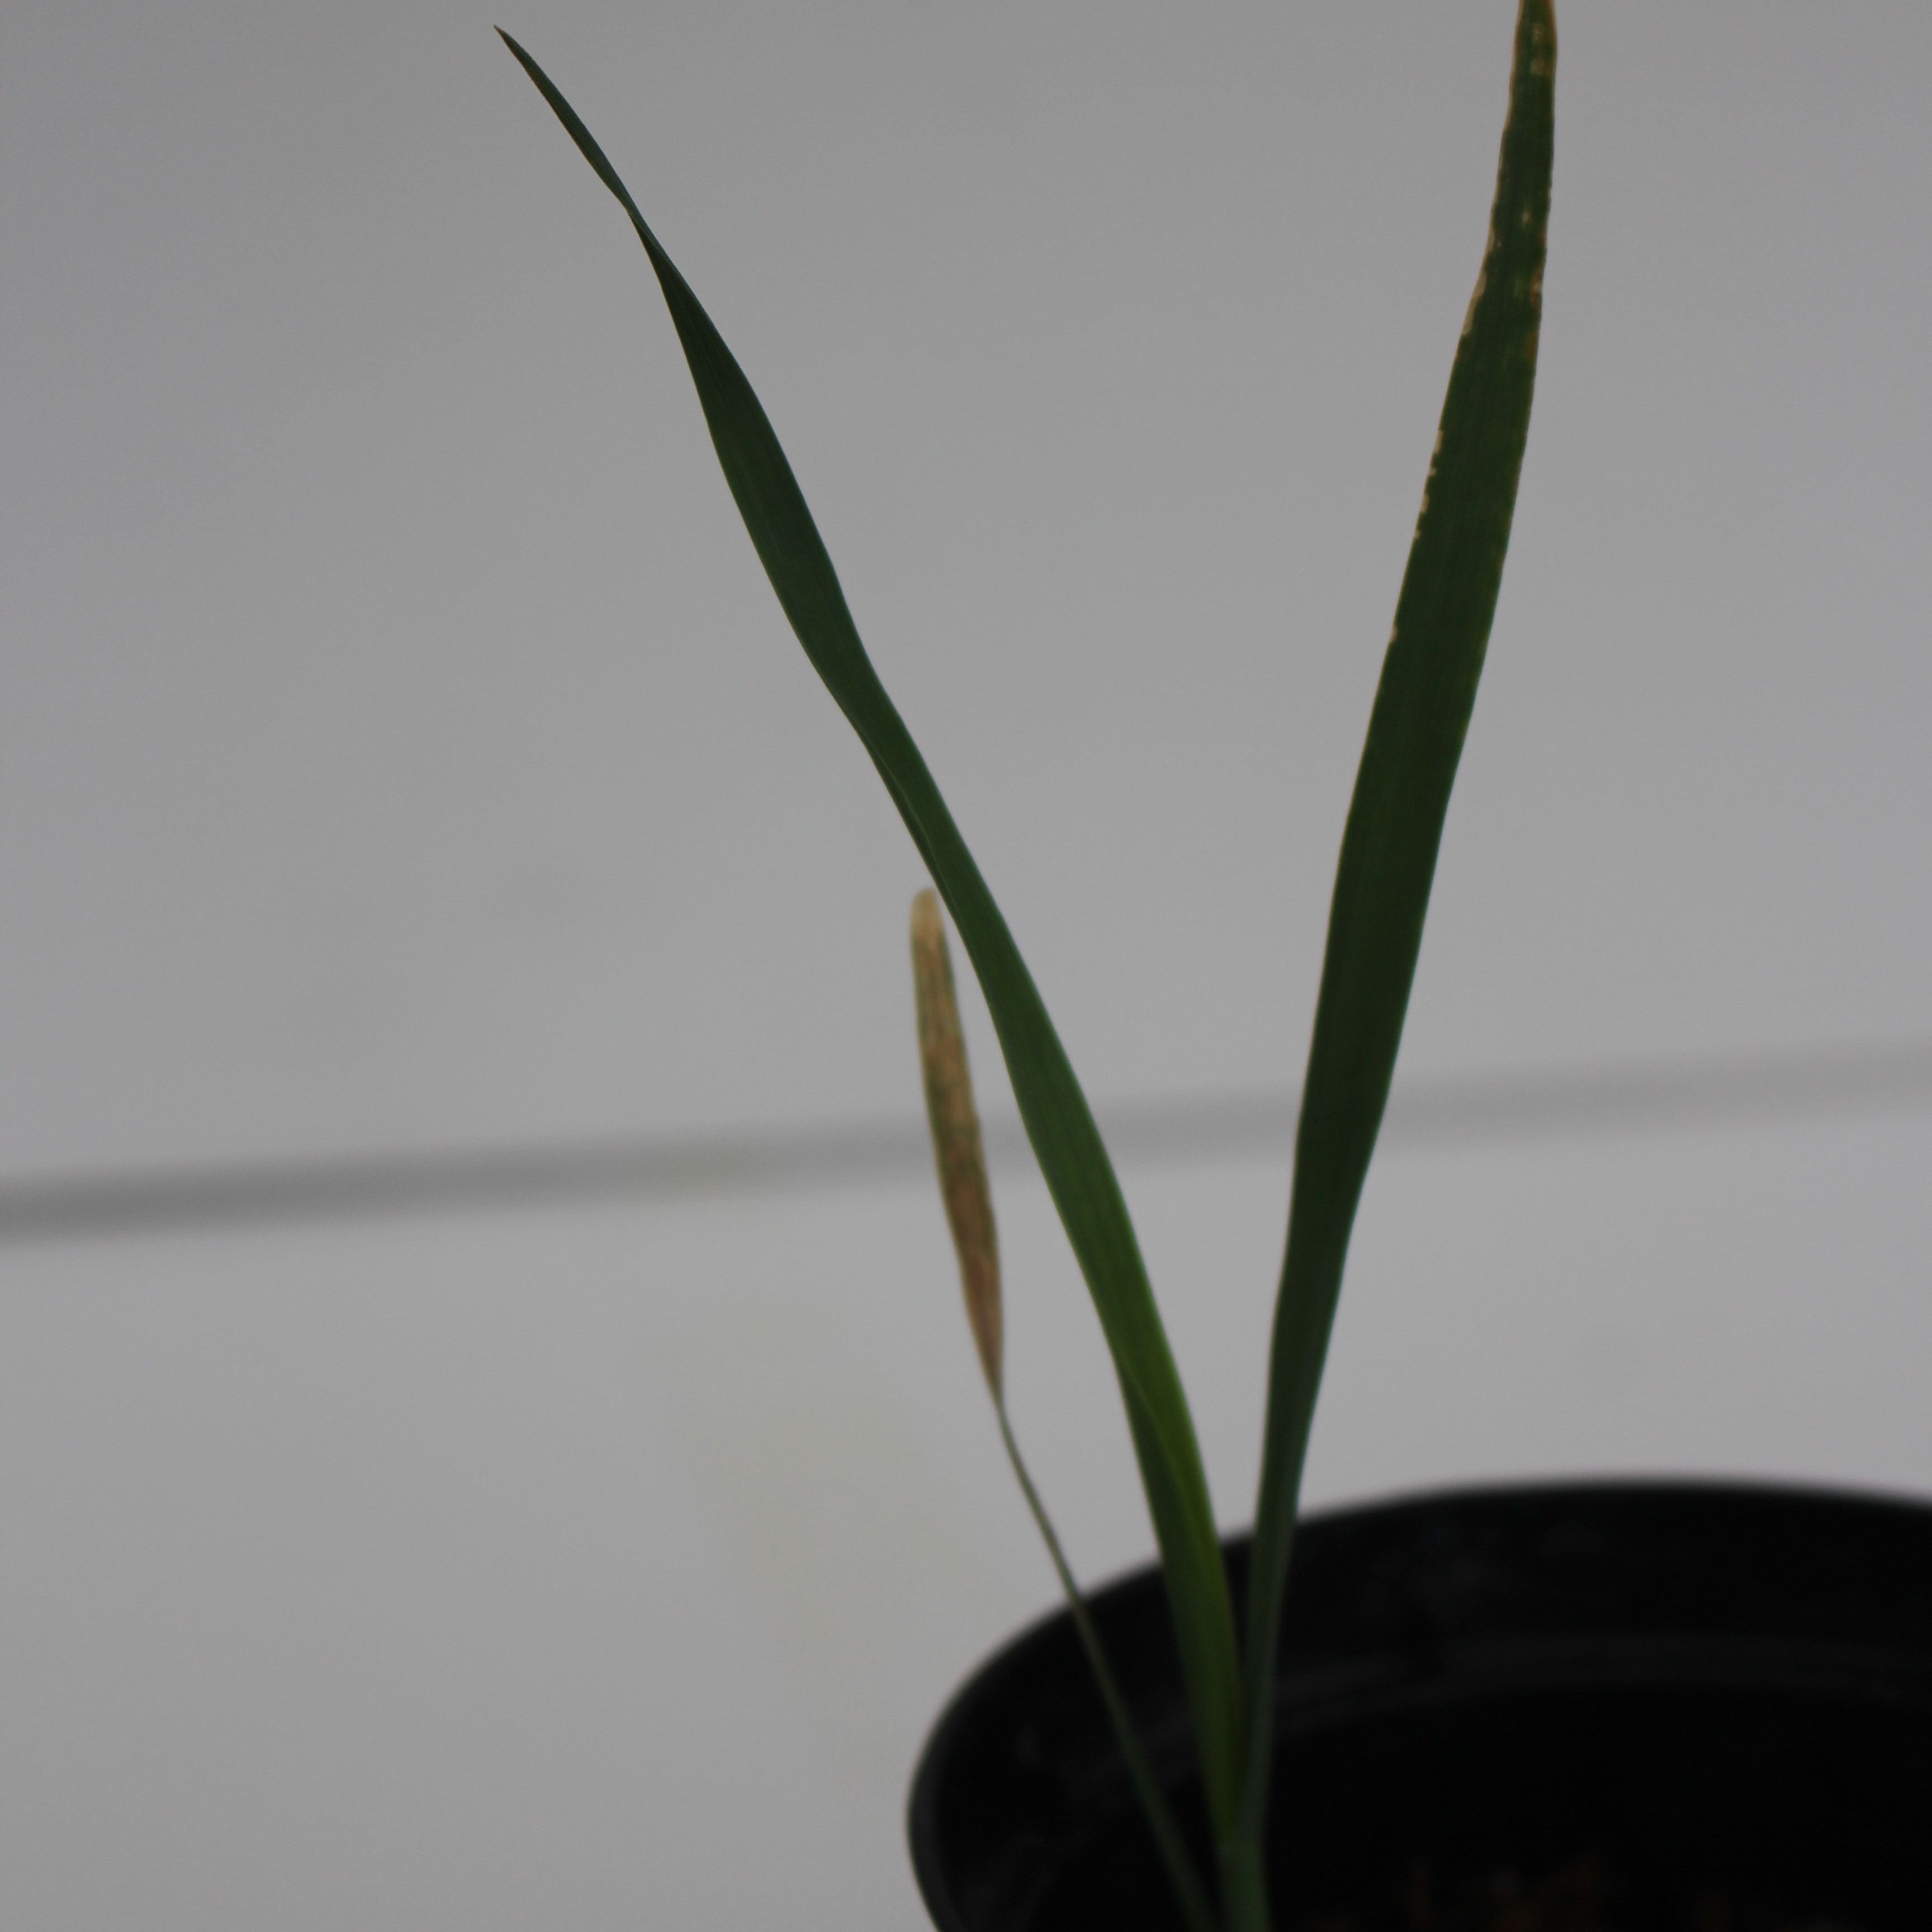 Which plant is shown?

Avena sterilis
